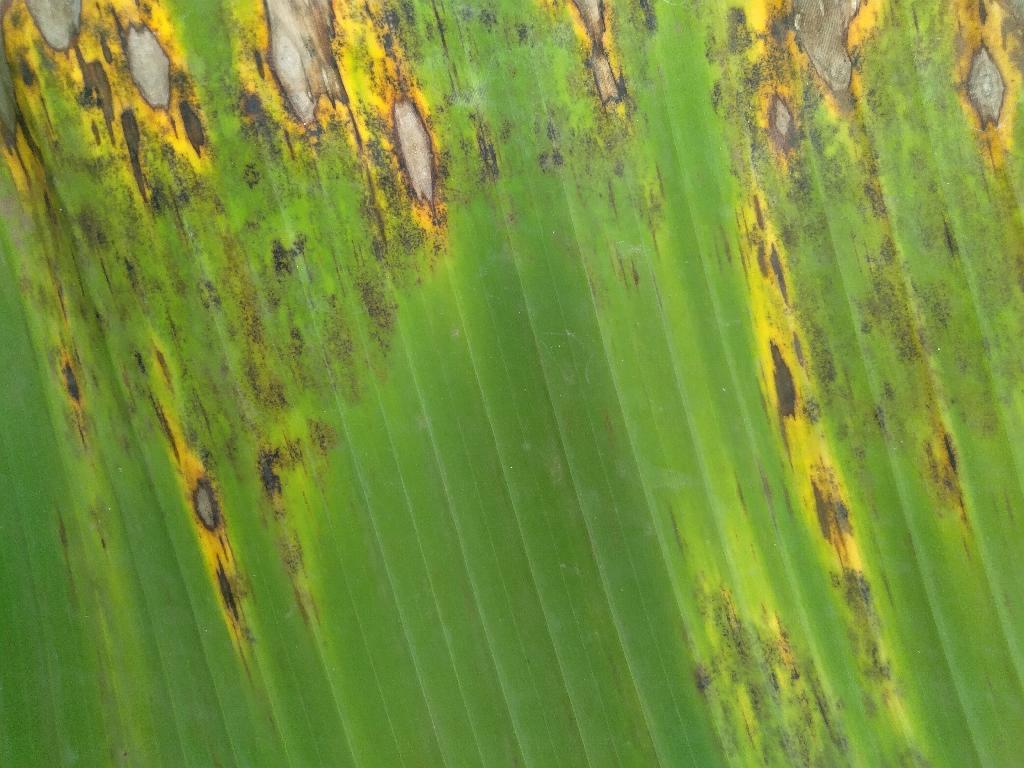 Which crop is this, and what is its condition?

banana, black sigatoka
